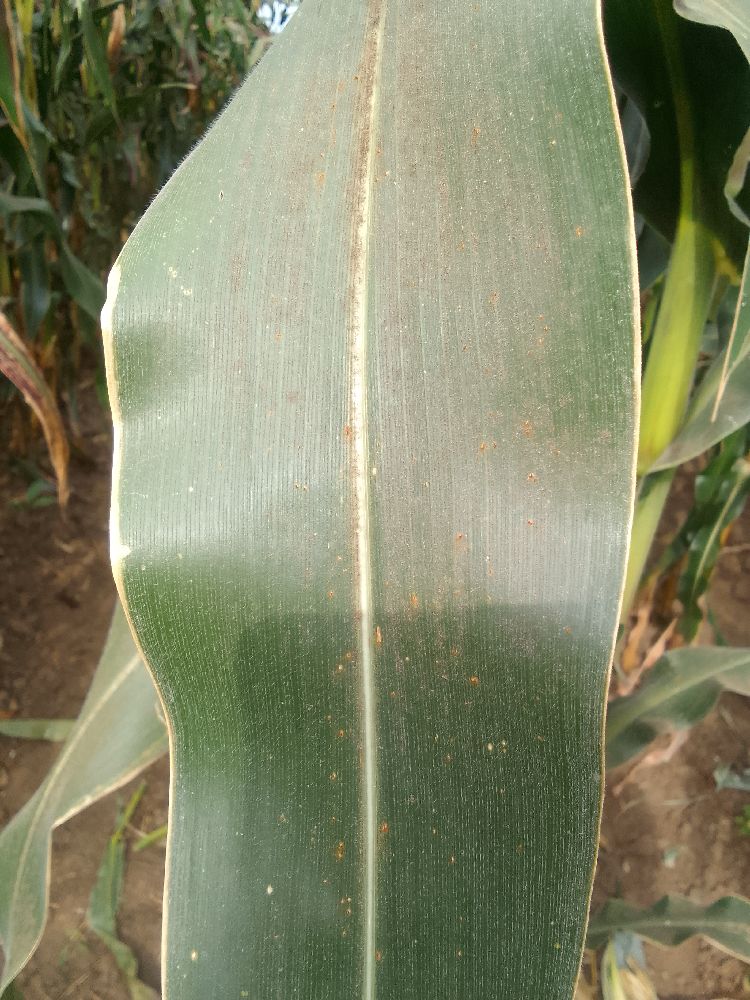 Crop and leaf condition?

maize, healthy
